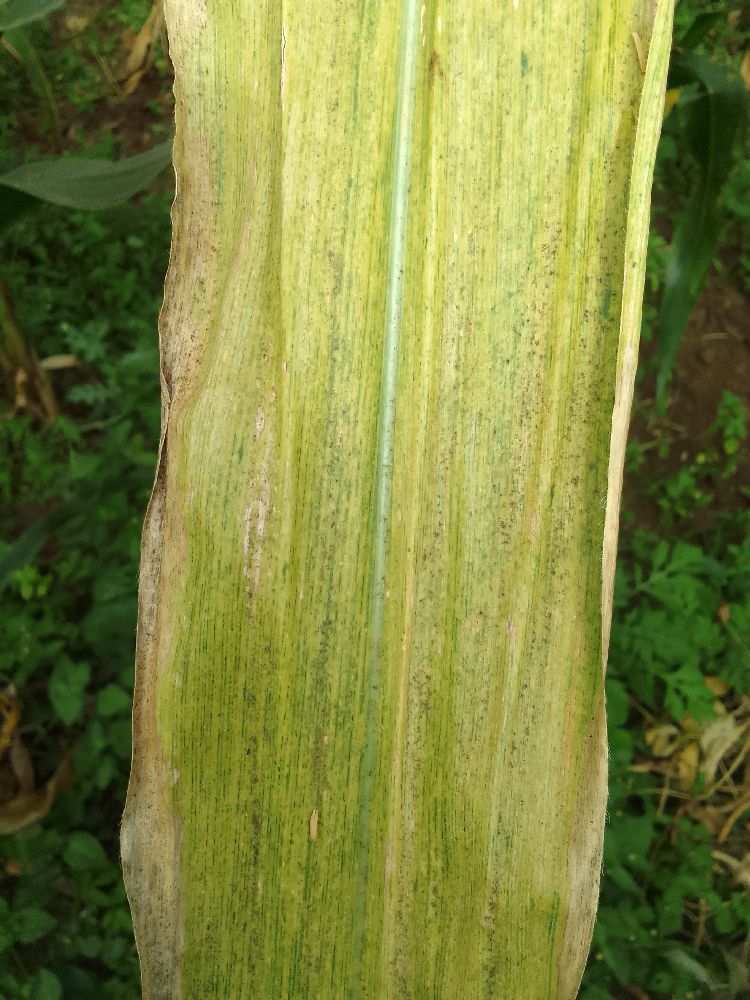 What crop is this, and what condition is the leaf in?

maize, maize lethal necrosis
